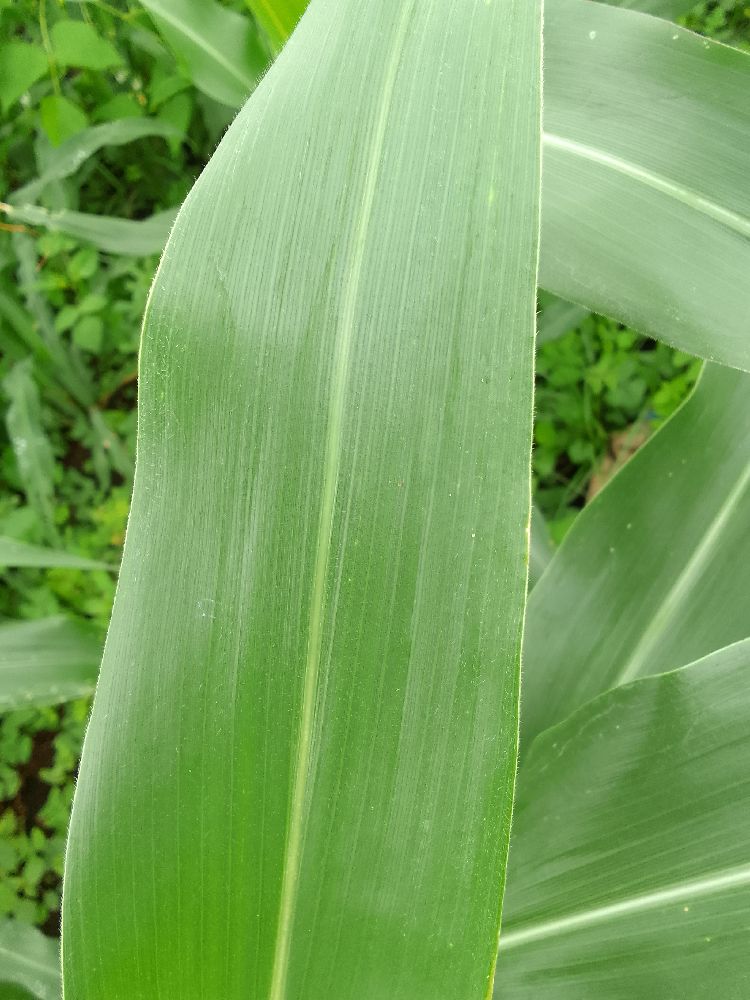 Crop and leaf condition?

maize, healthy
